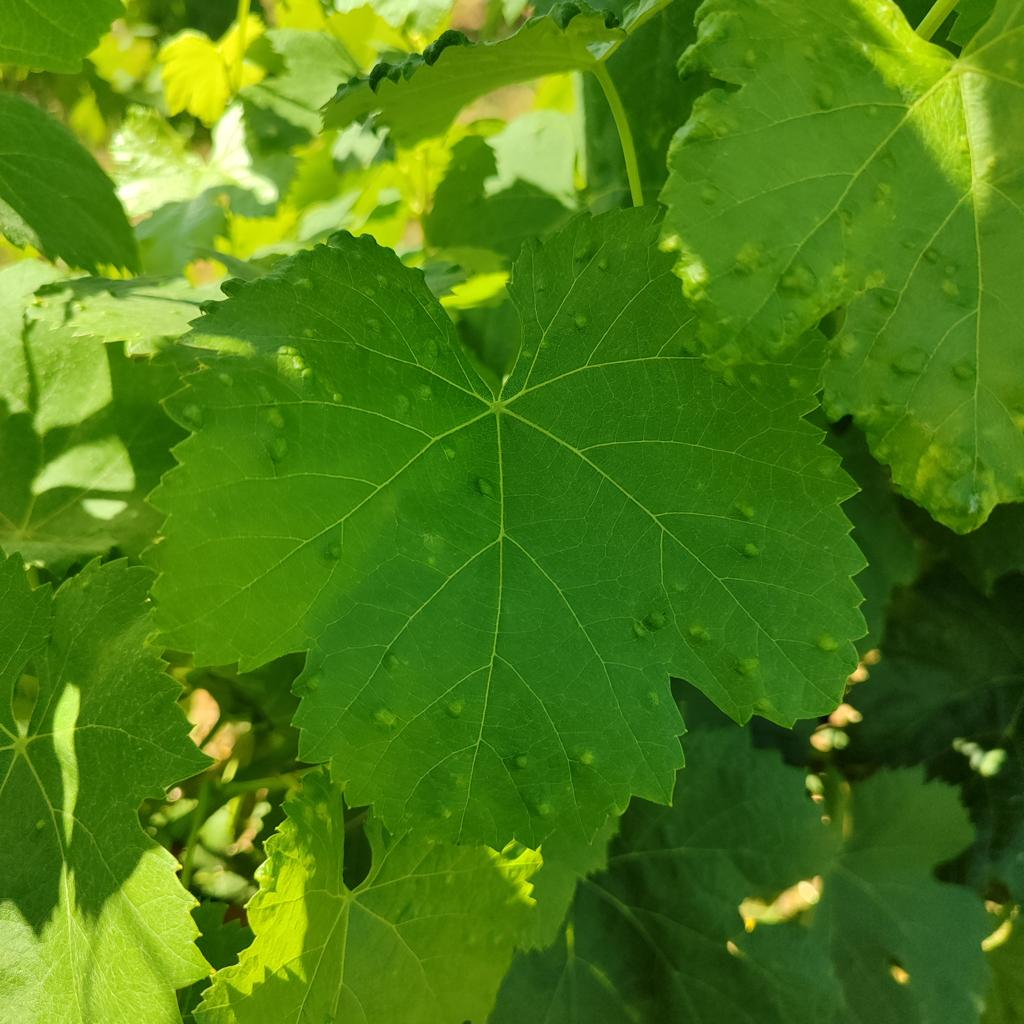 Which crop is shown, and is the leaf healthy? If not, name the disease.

grapevine, erineum mite
